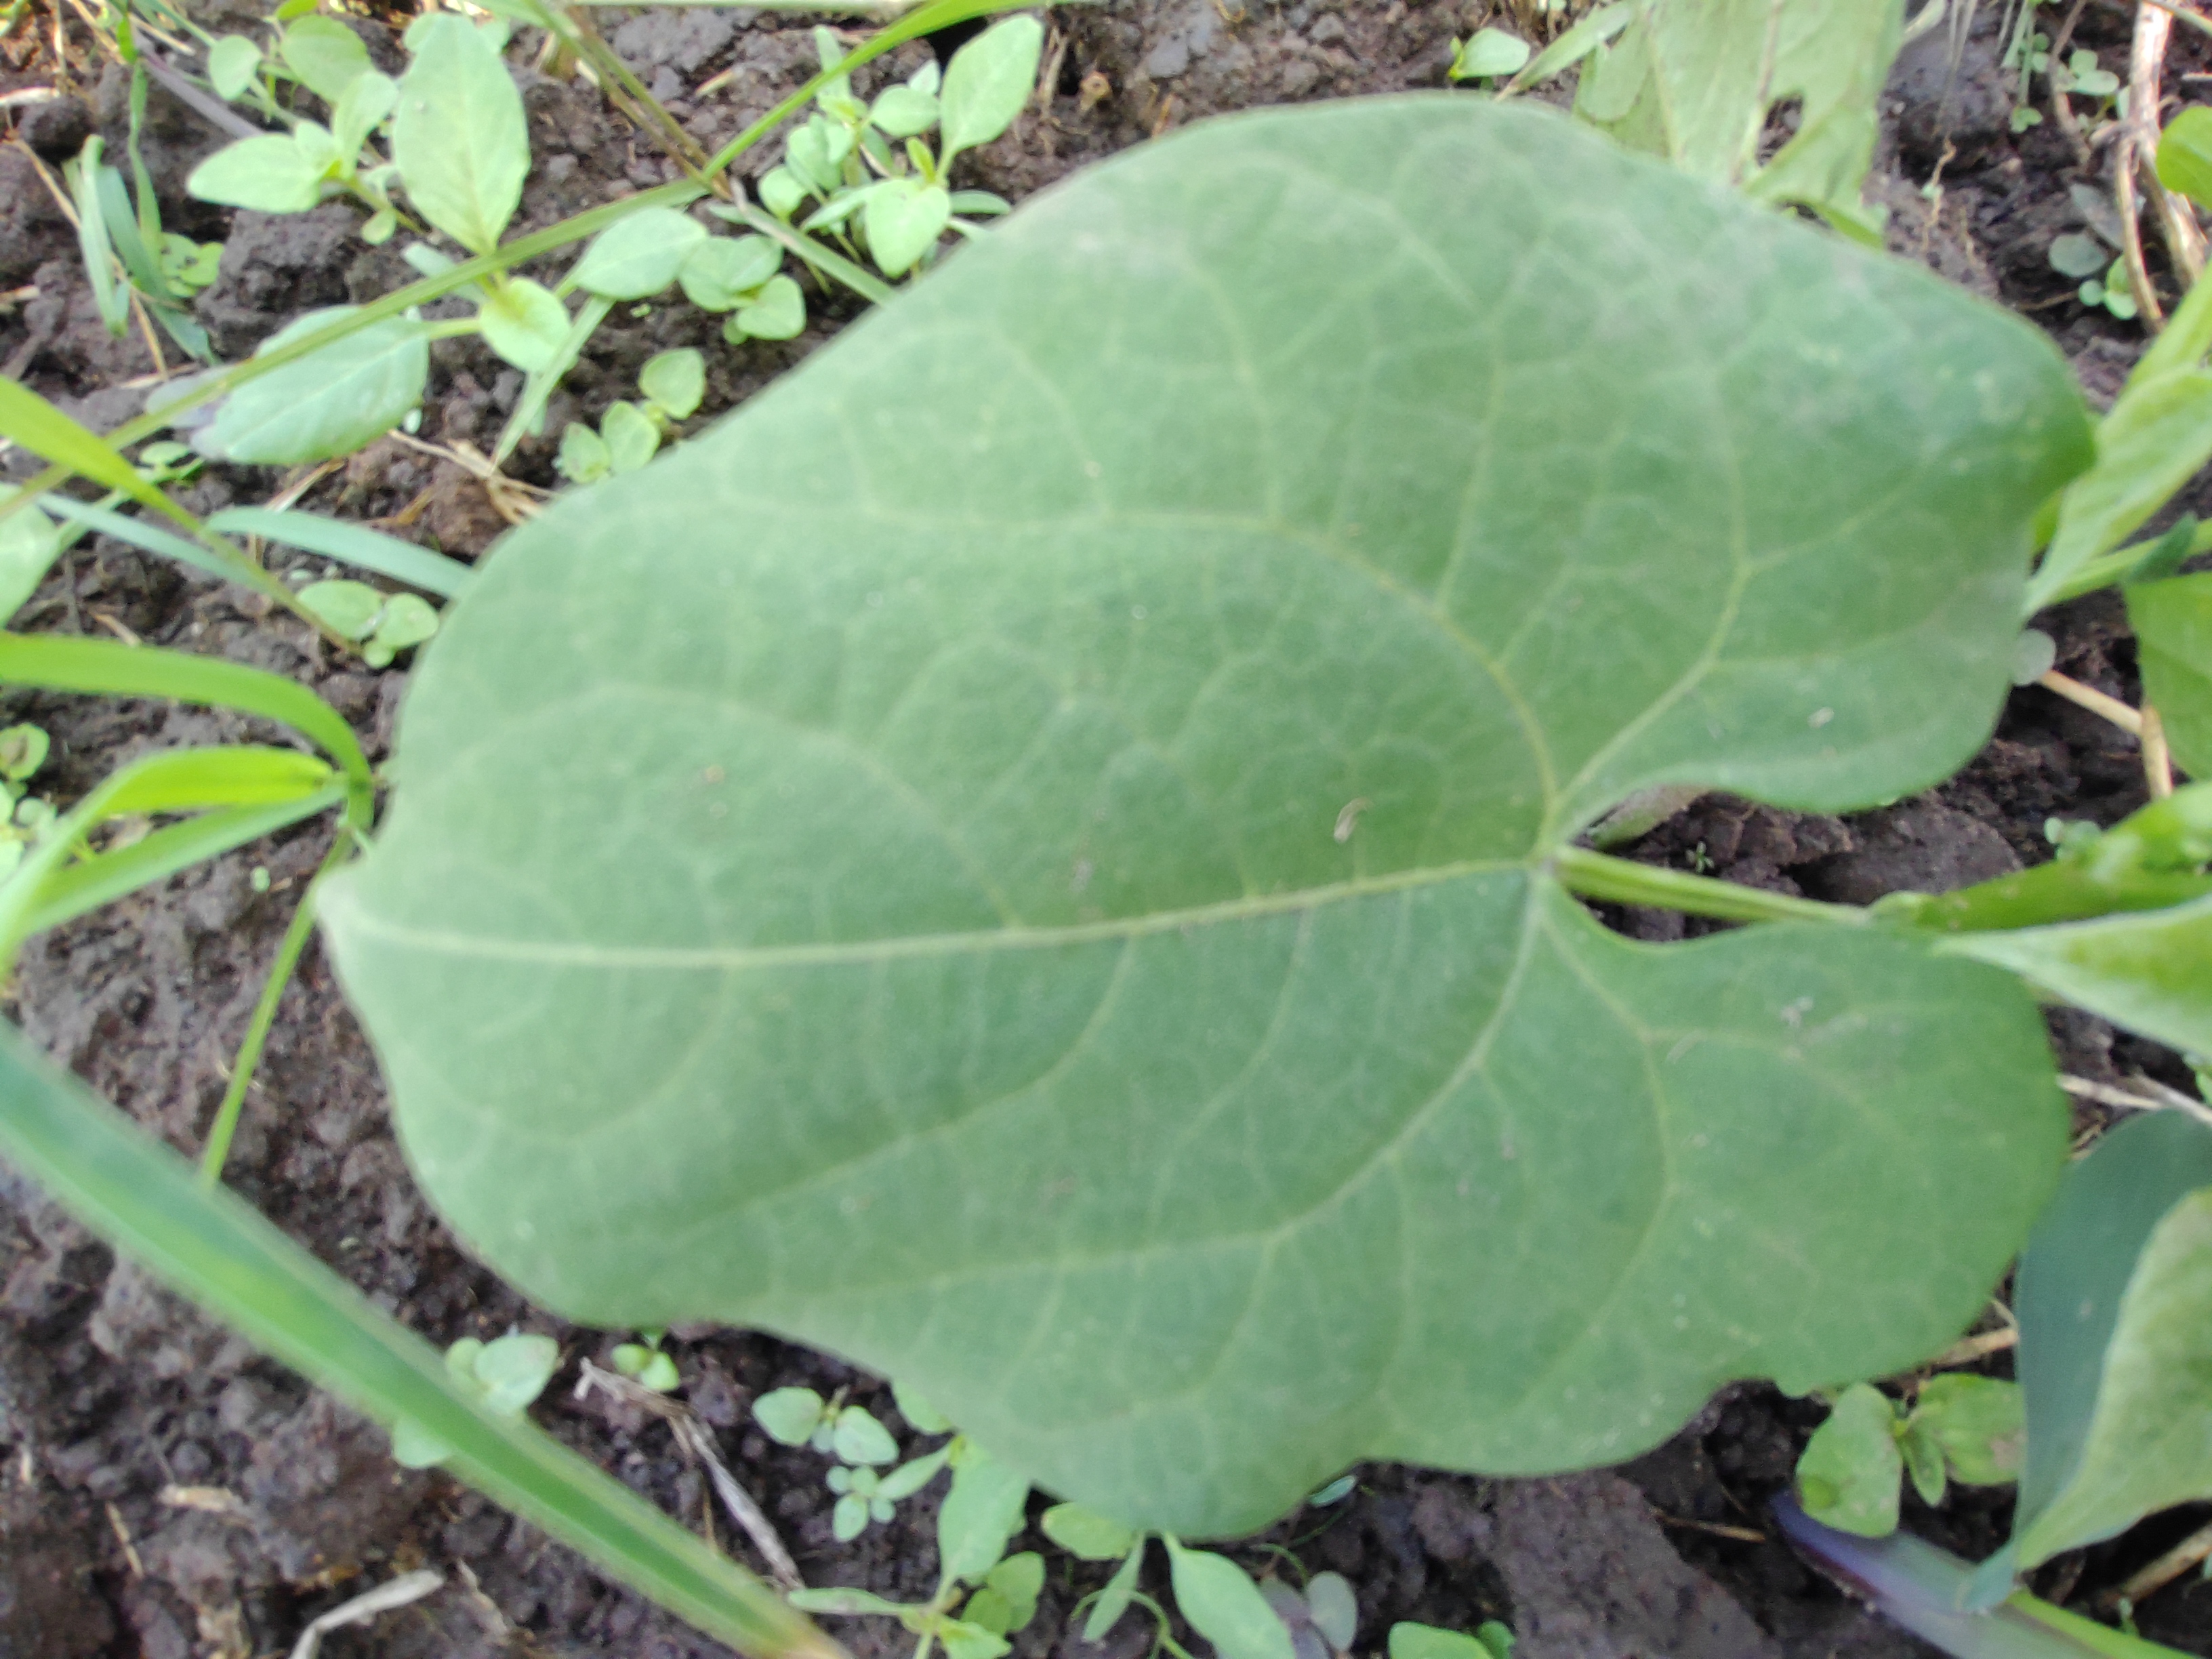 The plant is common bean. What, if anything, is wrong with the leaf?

healthy
